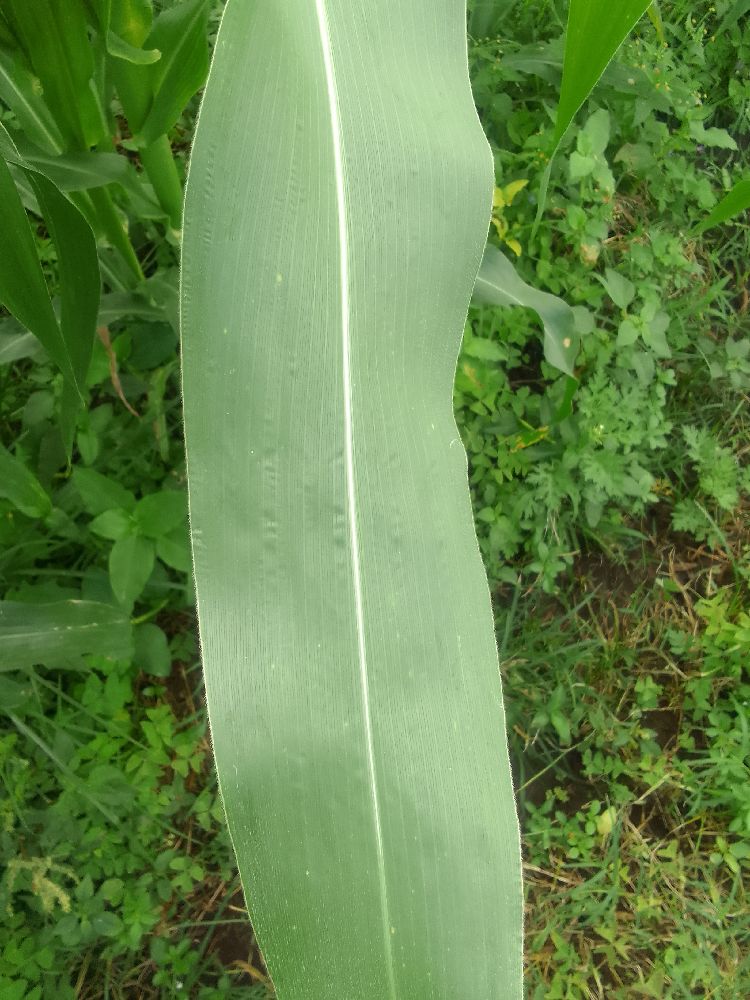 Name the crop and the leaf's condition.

maize, healthy
